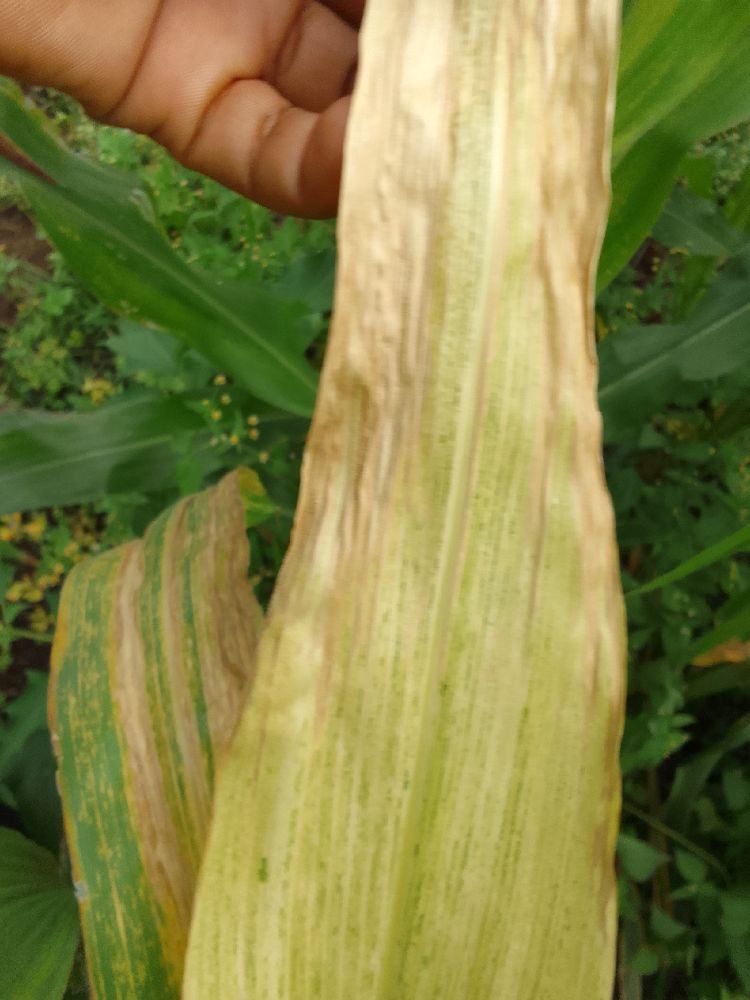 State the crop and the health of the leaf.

maize, maize lethal necrosis
